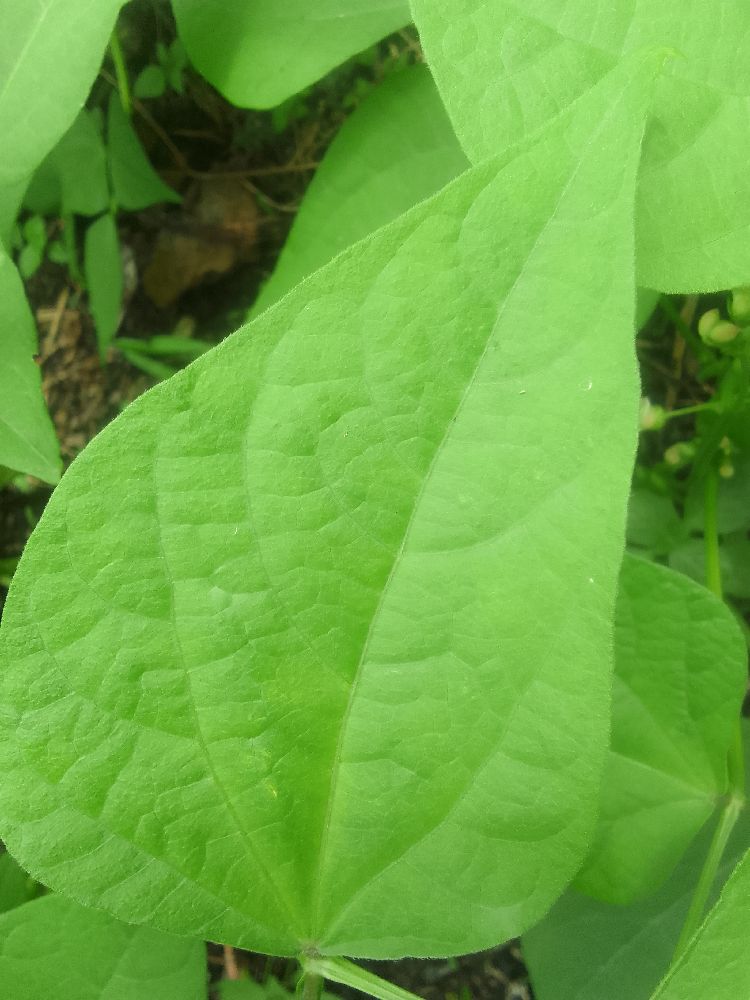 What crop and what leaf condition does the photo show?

common bean, healthy
